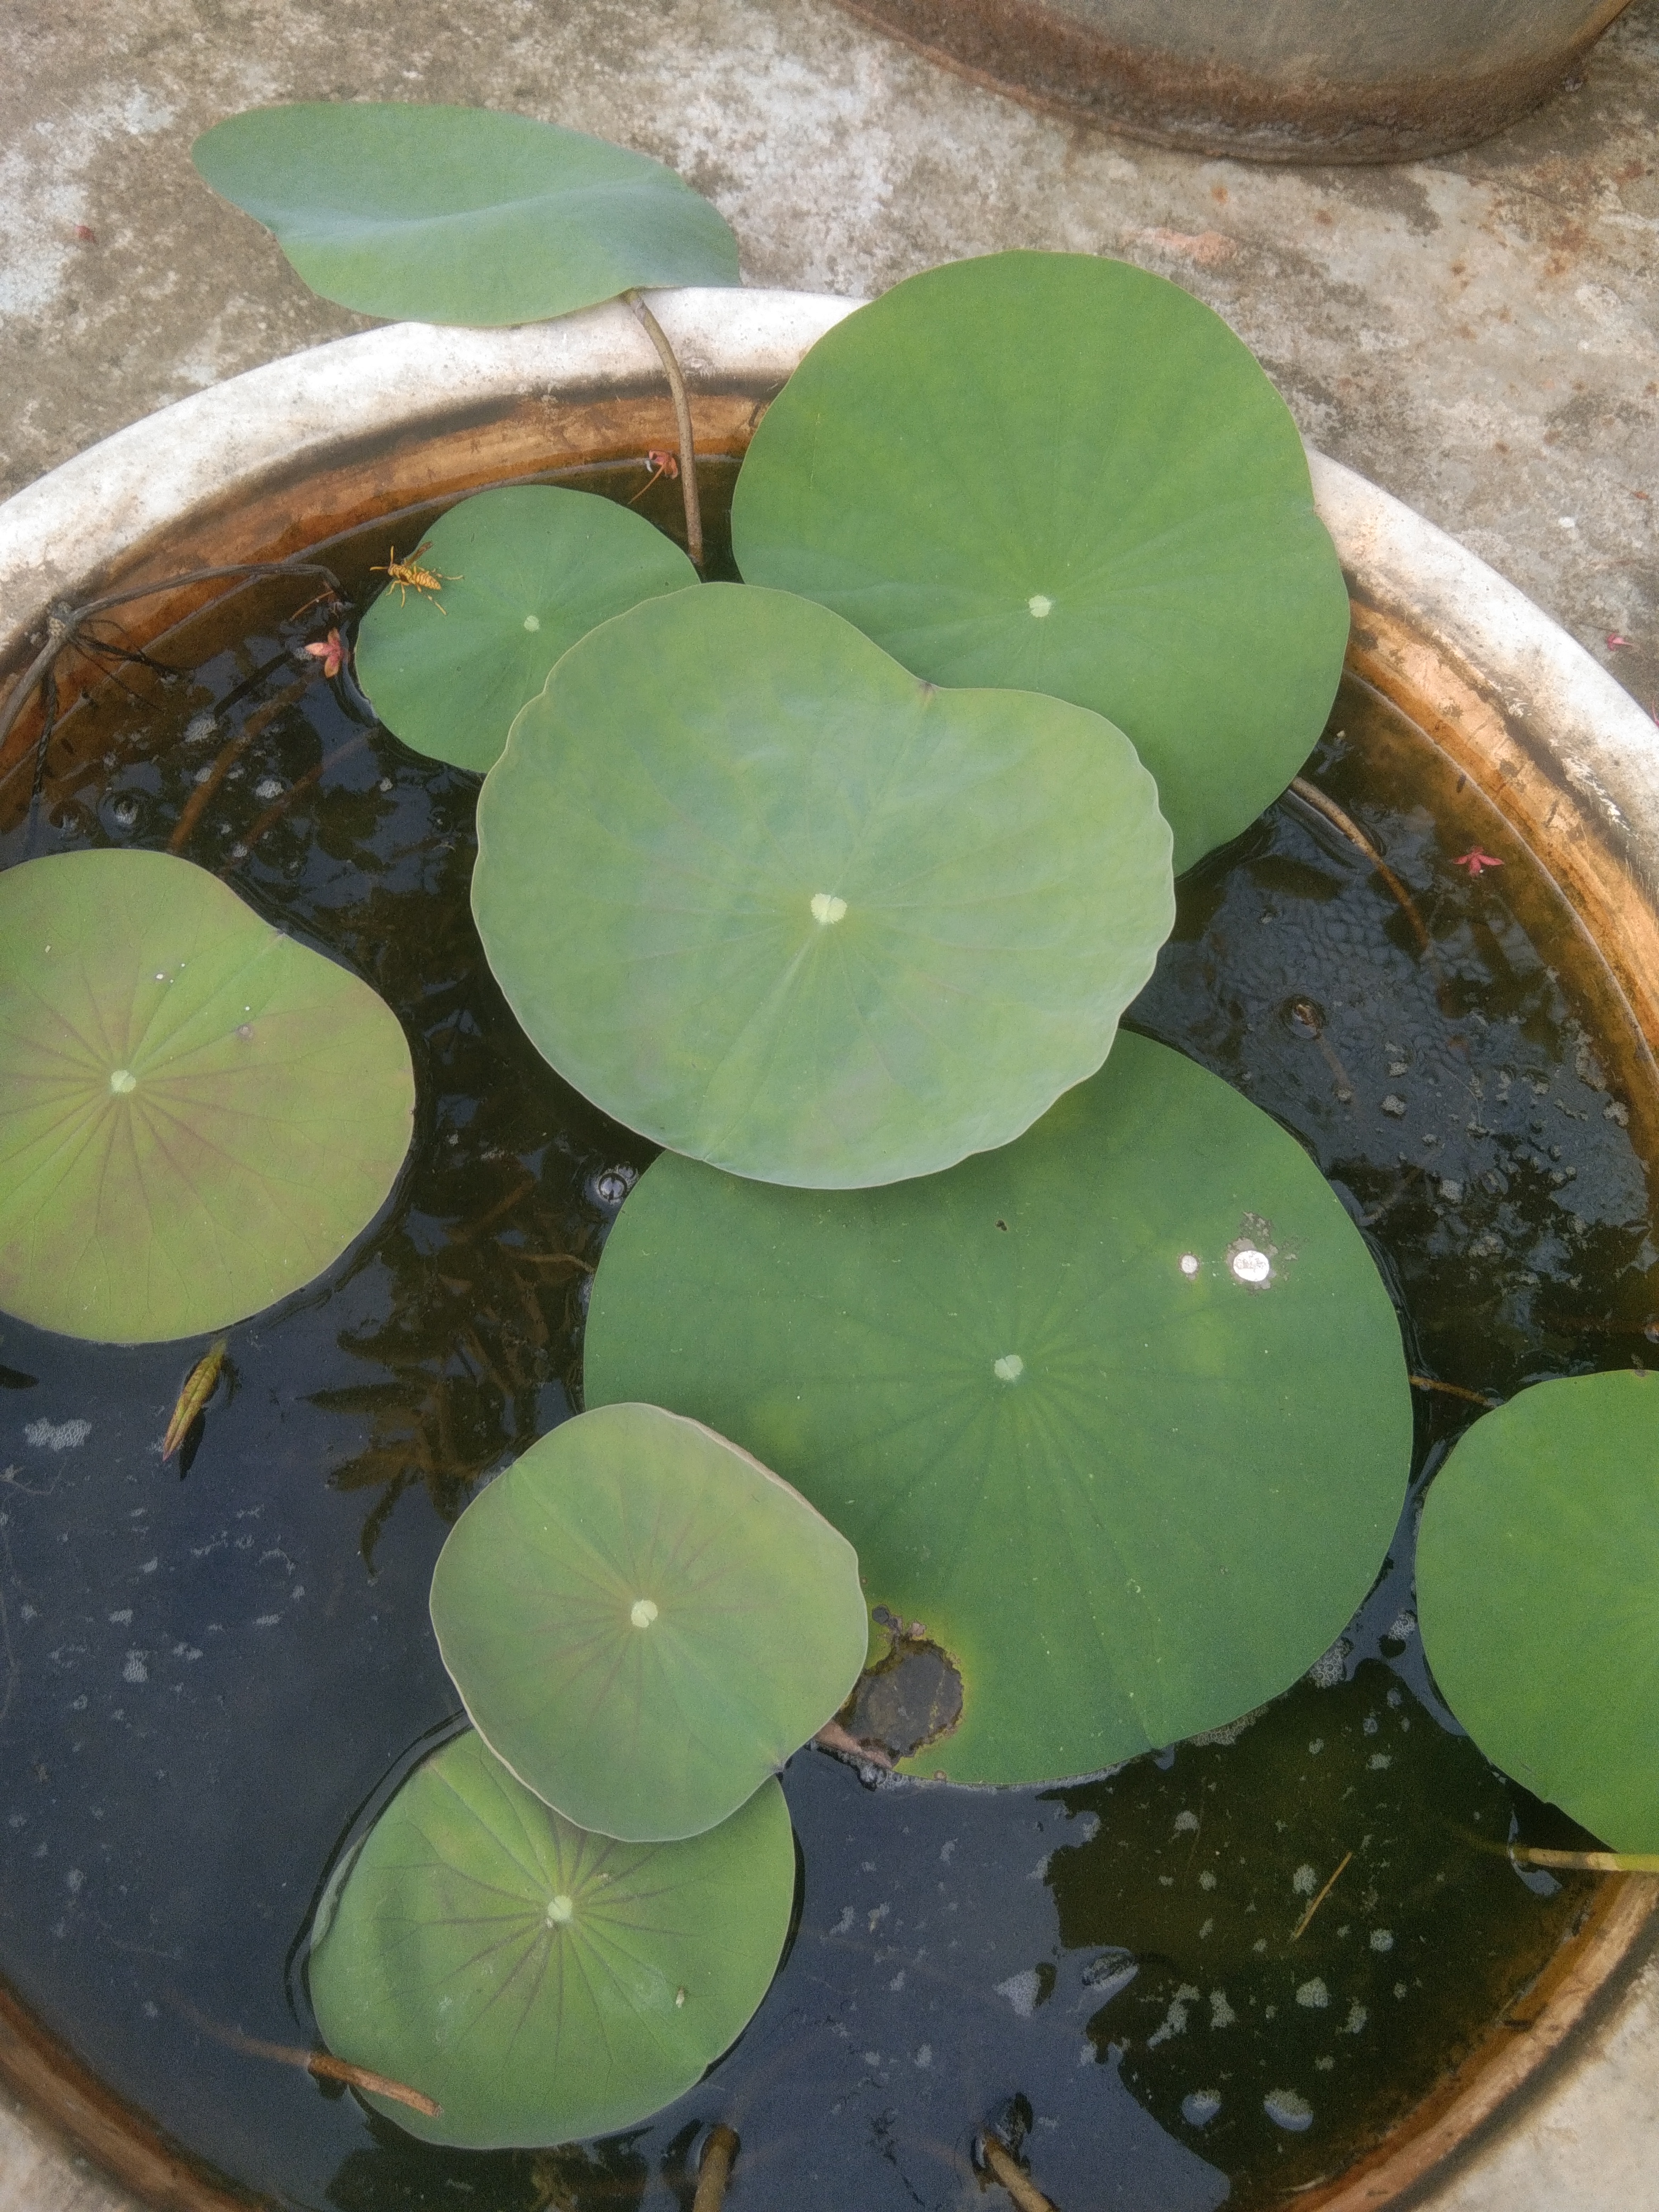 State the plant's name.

lotus
